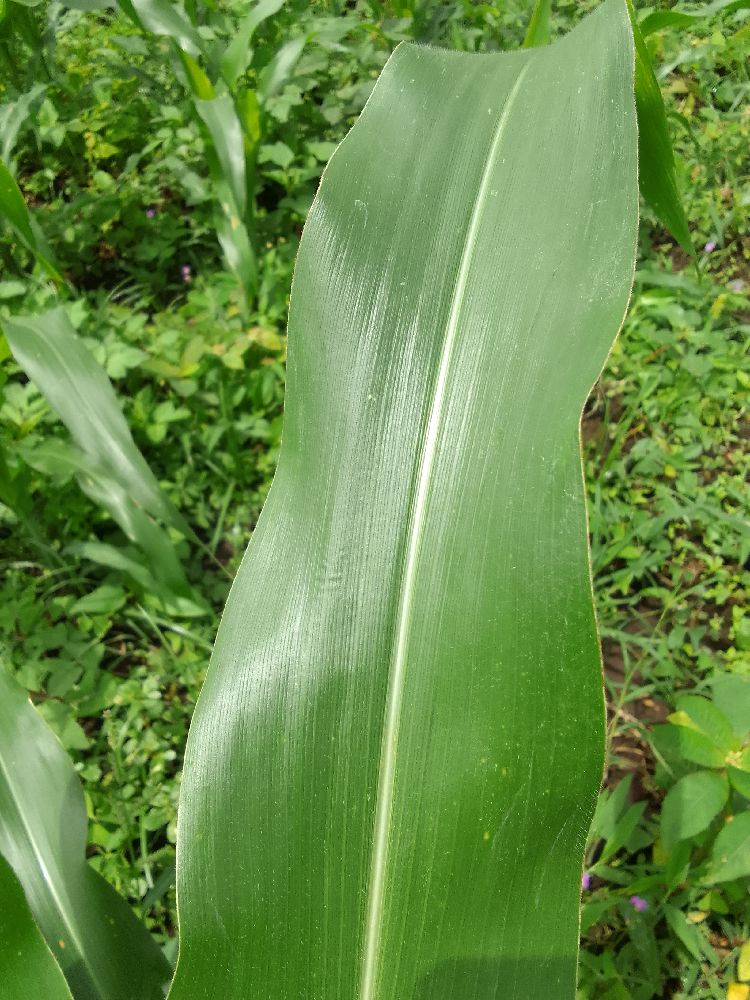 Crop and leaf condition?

maize, healthy
